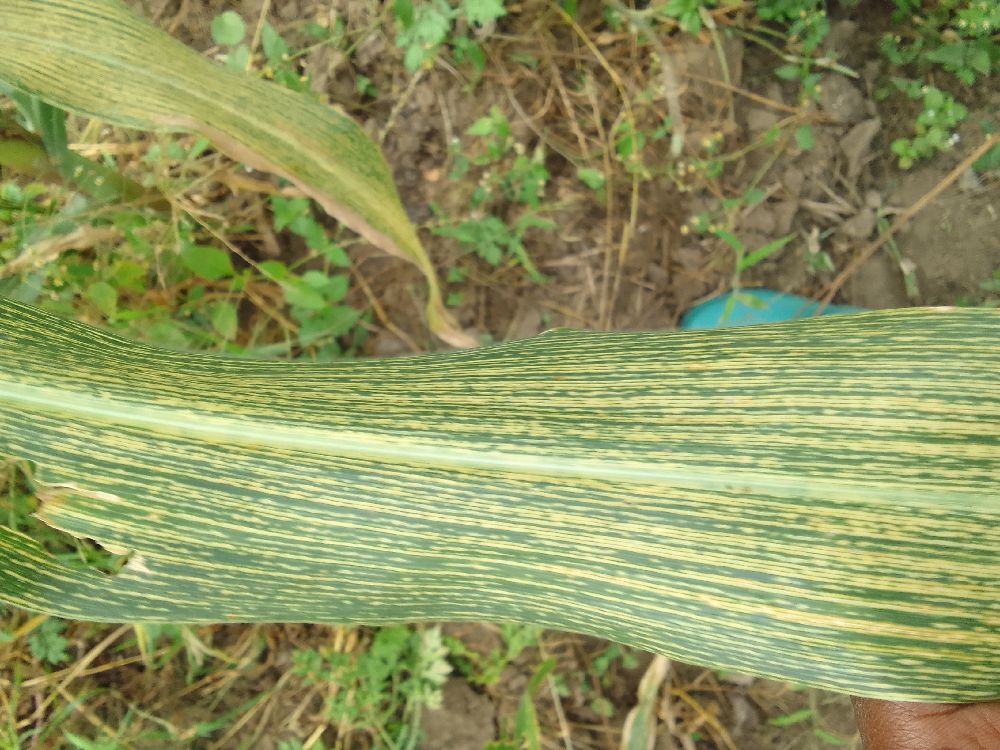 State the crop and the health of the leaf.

maize, maize streak virus
